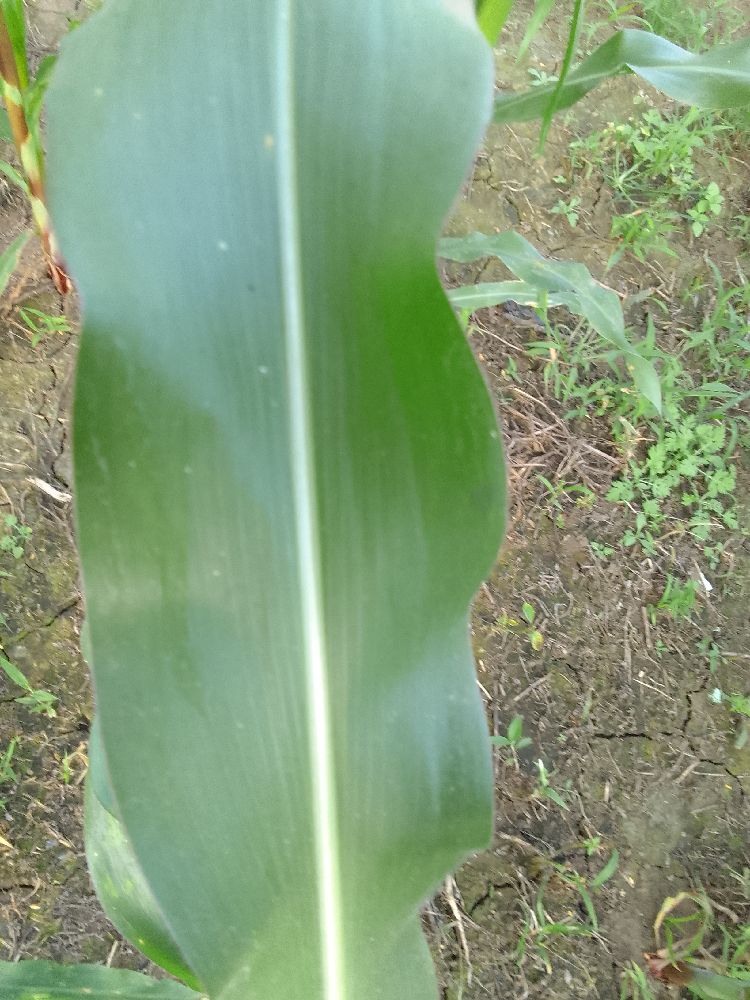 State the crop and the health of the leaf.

maize, healthy
